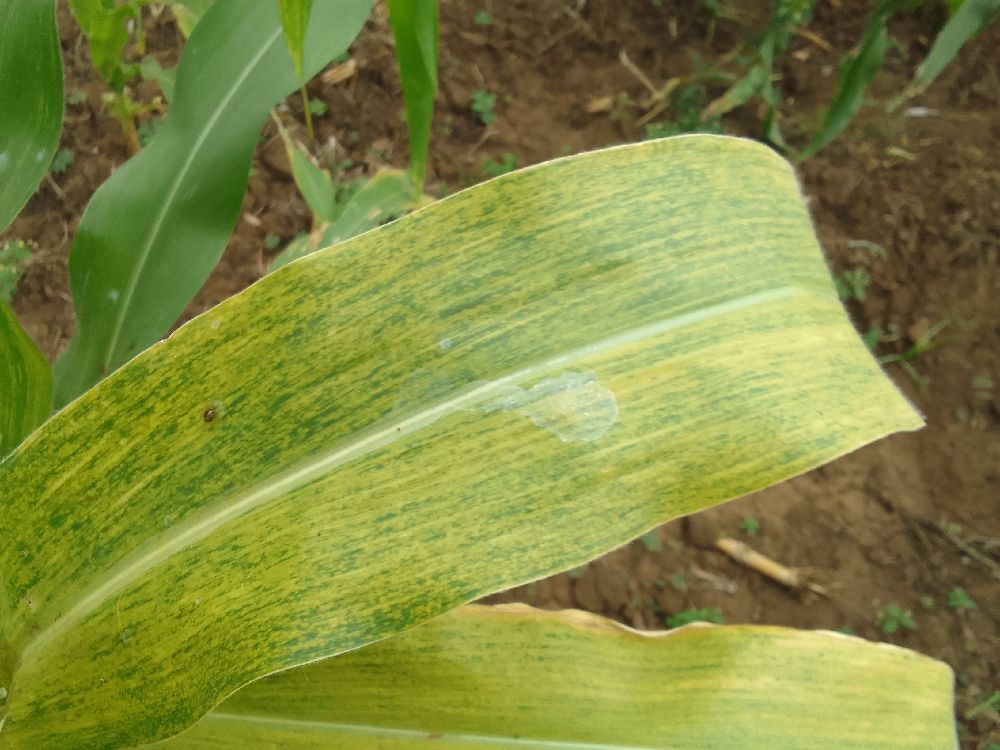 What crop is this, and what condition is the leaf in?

maize, maize lethal necrosis
